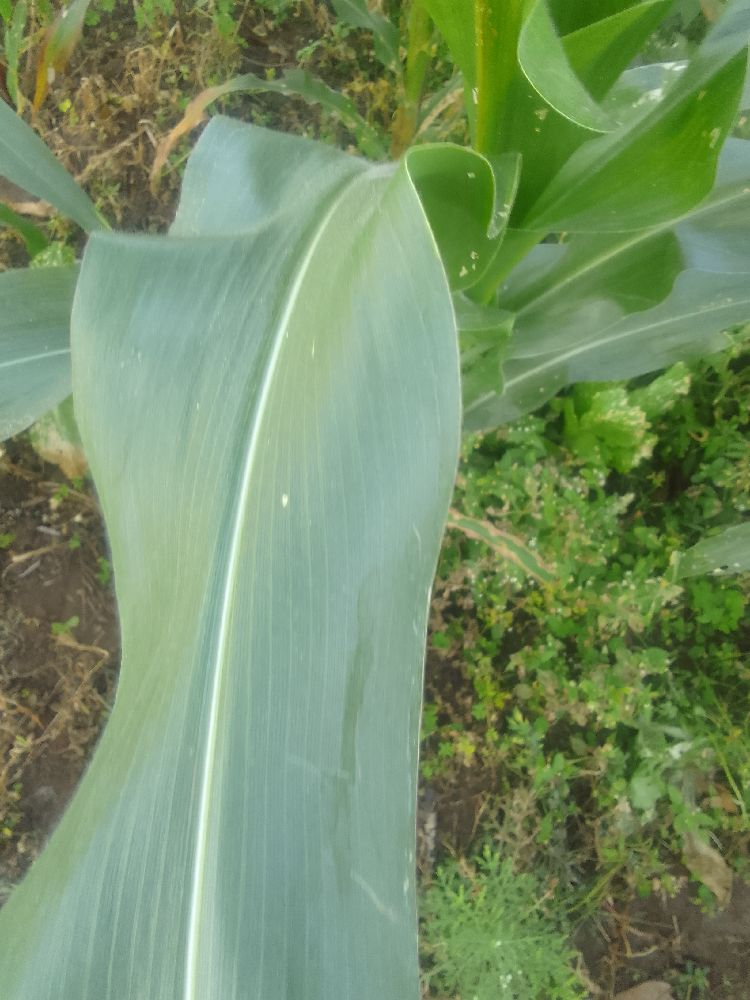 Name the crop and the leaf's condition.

maize, healthy
